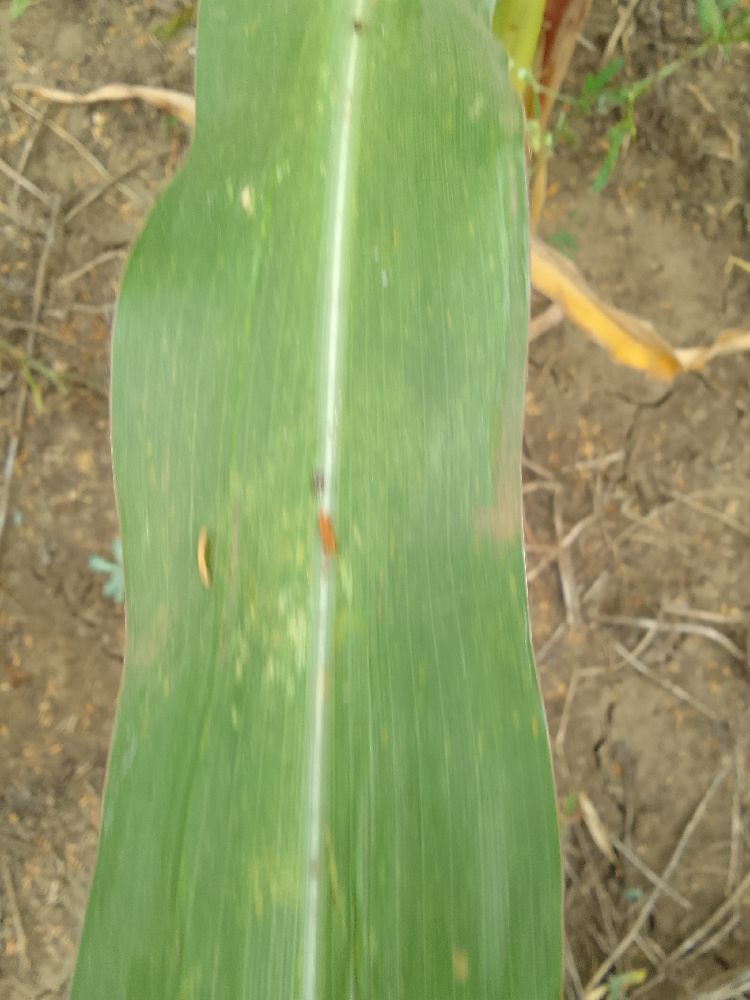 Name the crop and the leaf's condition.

maize, healthy
